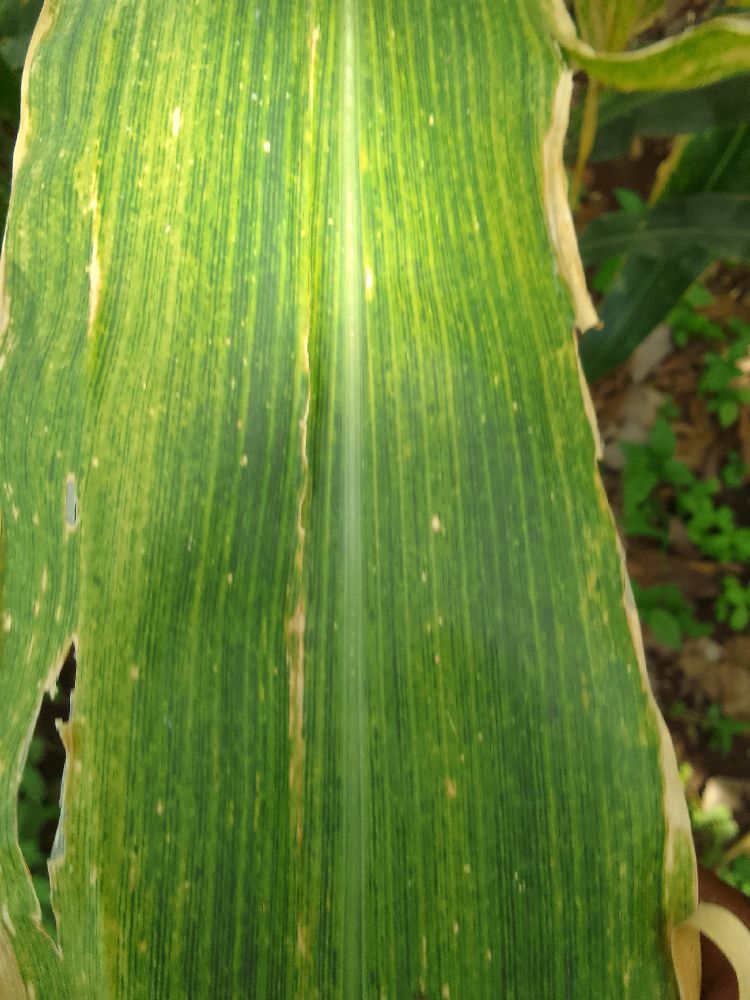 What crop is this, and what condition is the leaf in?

maize, maize lethal necrosis
